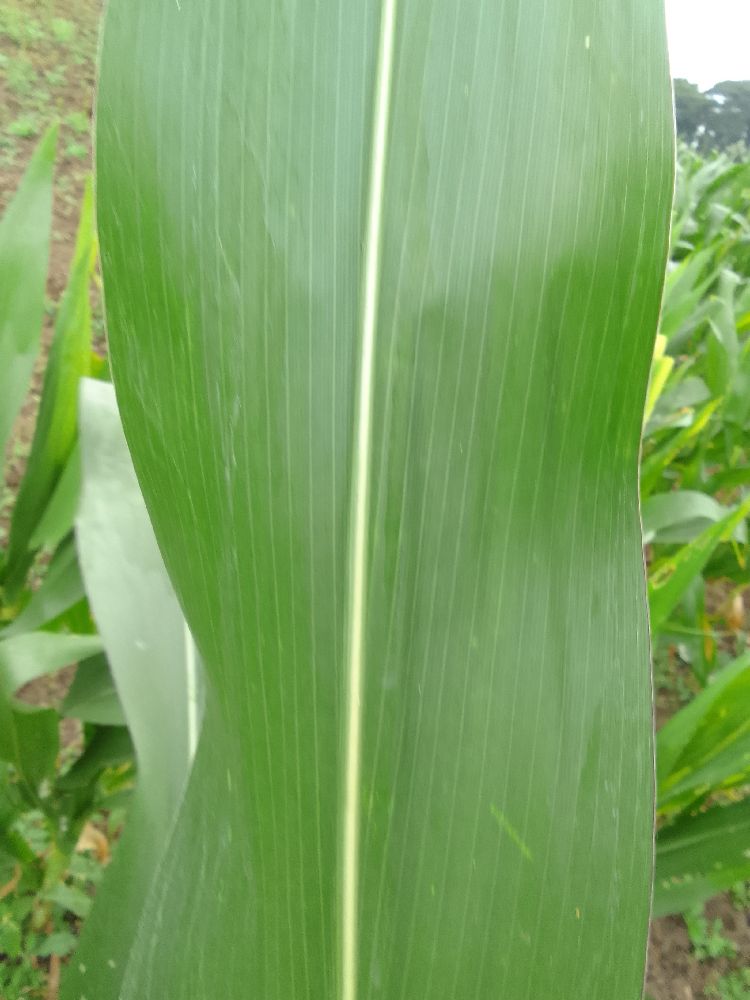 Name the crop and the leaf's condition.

maize, healthy
